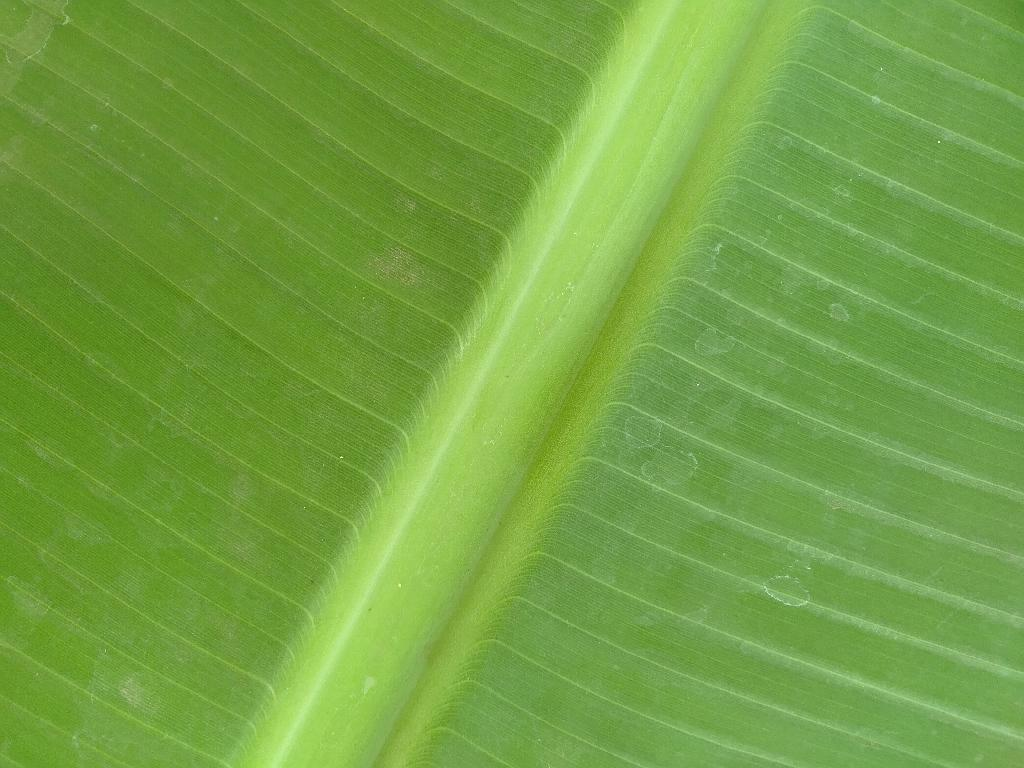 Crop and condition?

banana, healthy
